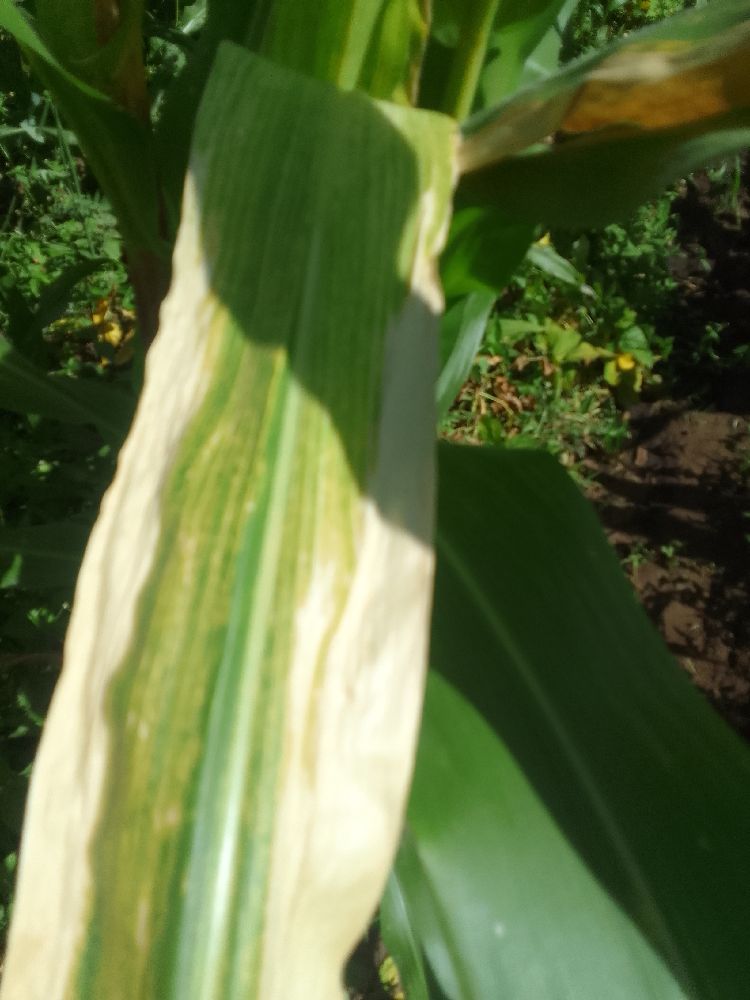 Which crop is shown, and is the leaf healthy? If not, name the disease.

maize, maize lethal necrosis
